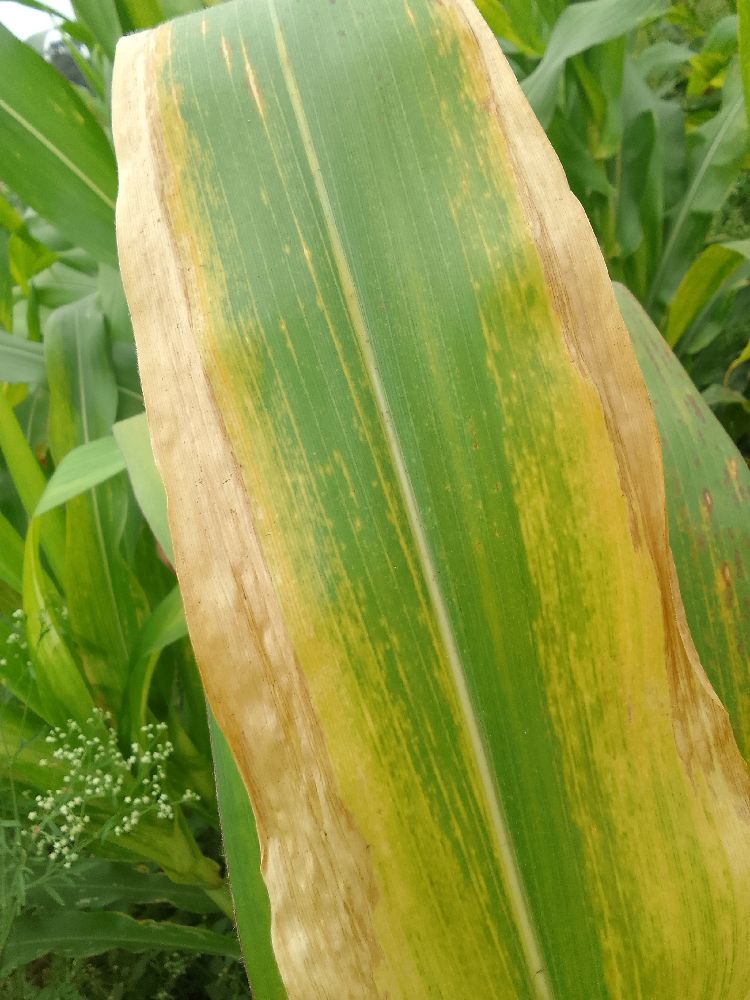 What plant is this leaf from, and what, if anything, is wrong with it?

maize, maize lethal necrosis
